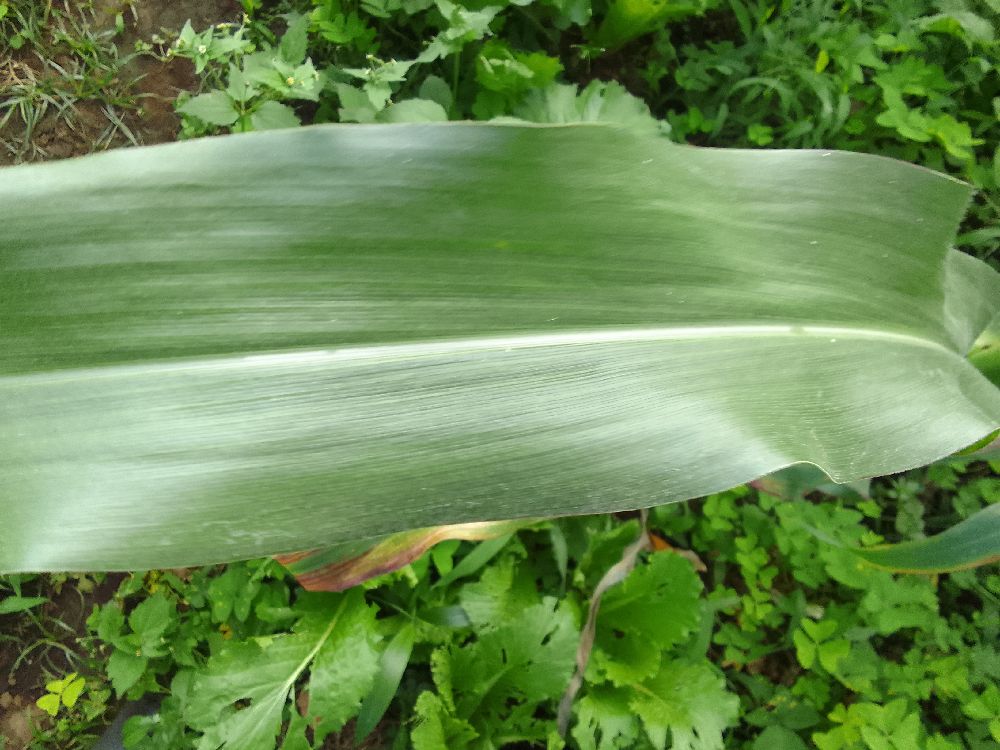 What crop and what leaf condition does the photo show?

maize, healthy
